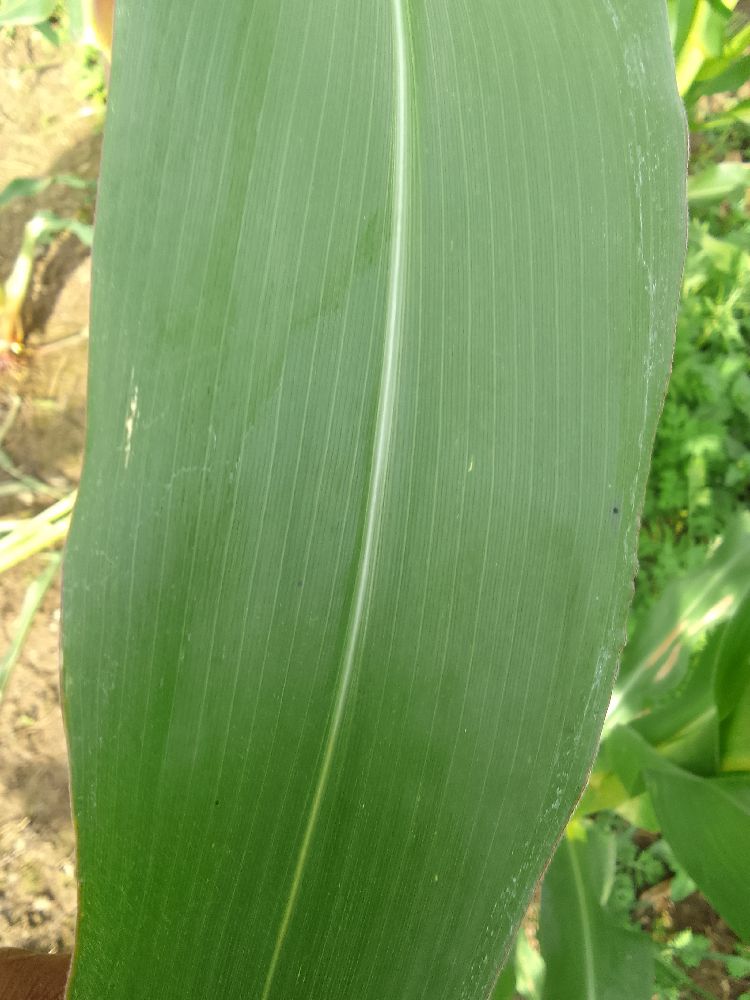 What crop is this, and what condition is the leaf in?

maize, healthy
